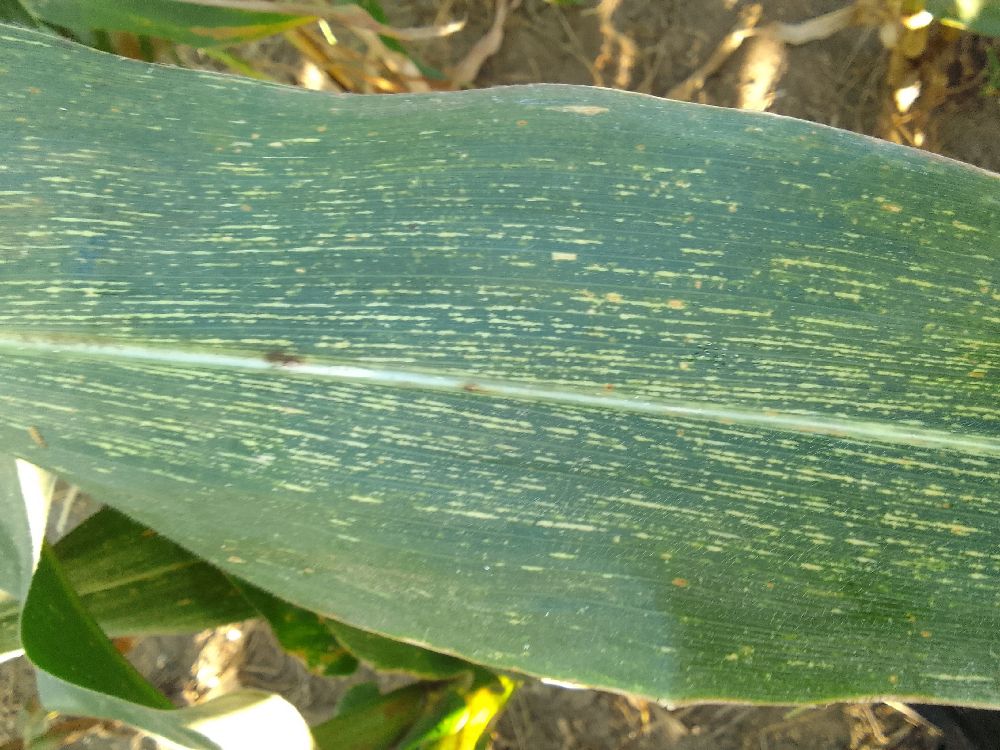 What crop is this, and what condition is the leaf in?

maize, maize streak virus
